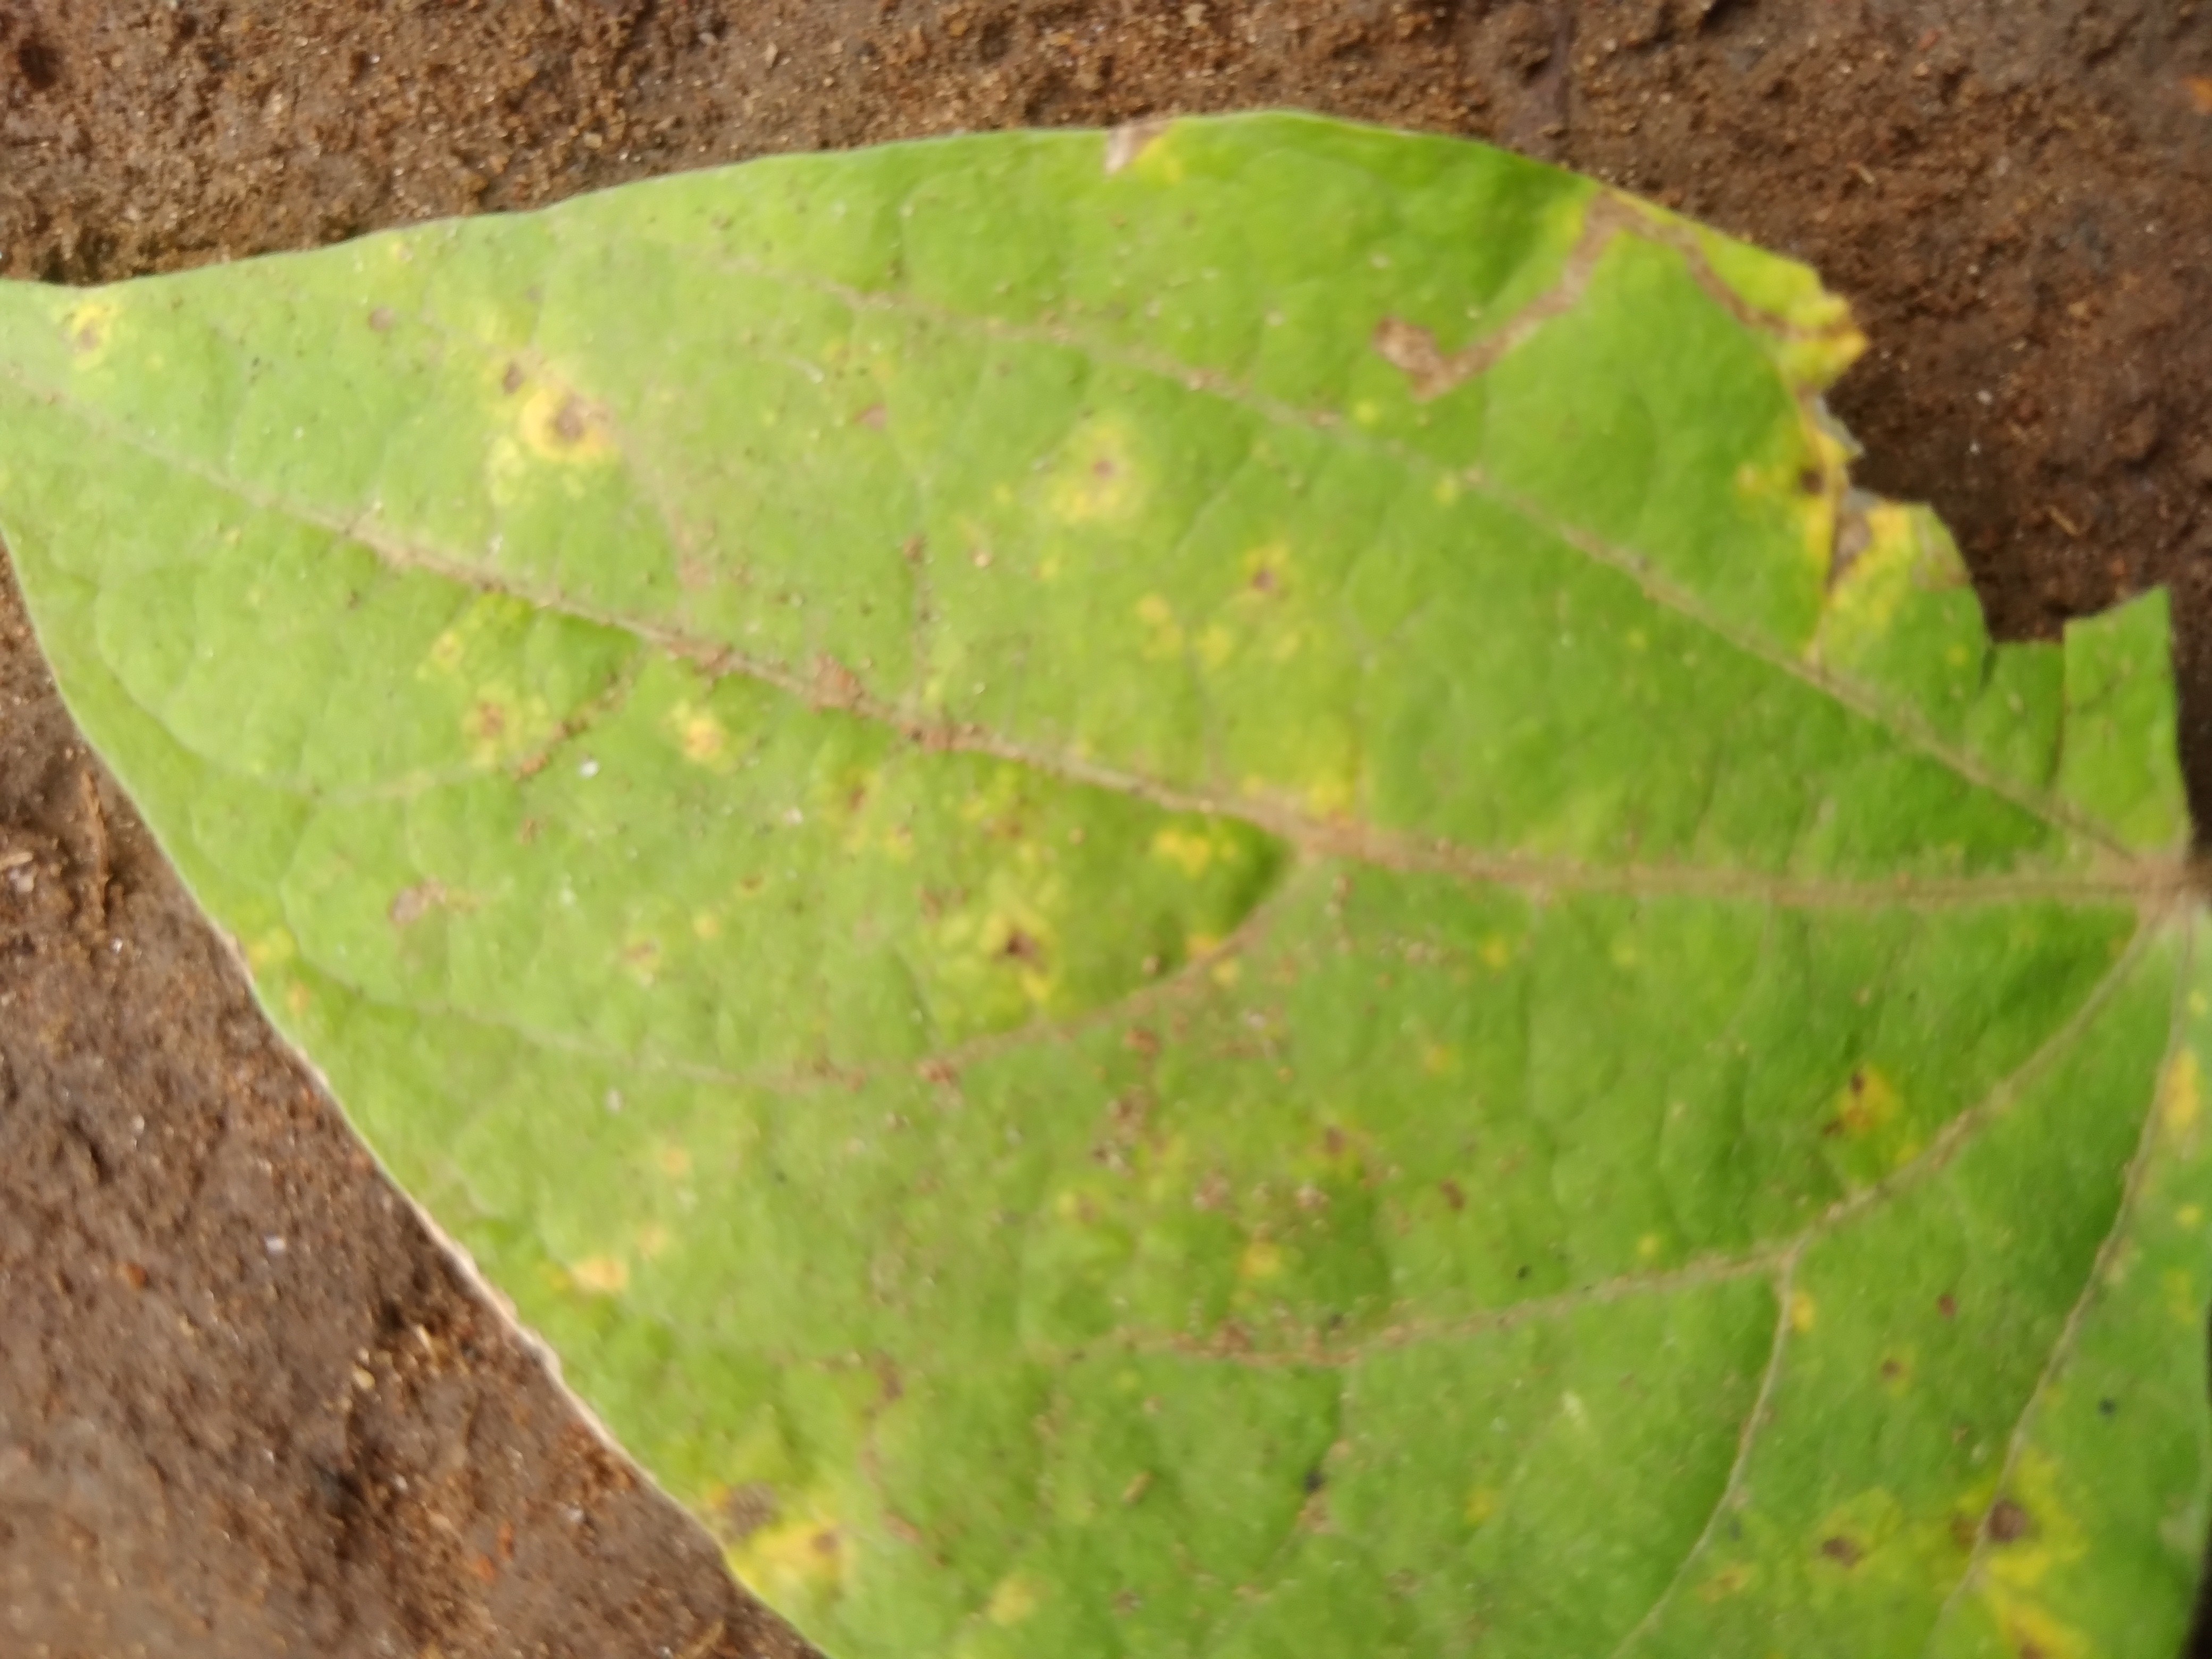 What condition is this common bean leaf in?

rust
